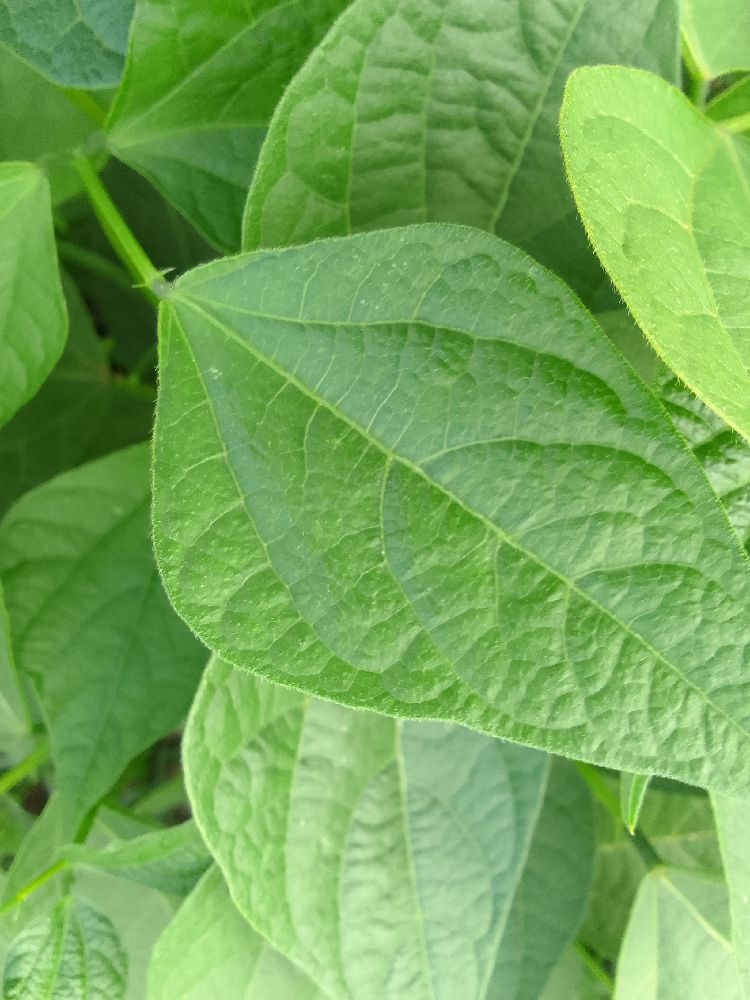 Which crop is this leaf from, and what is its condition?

common bean, healthy
